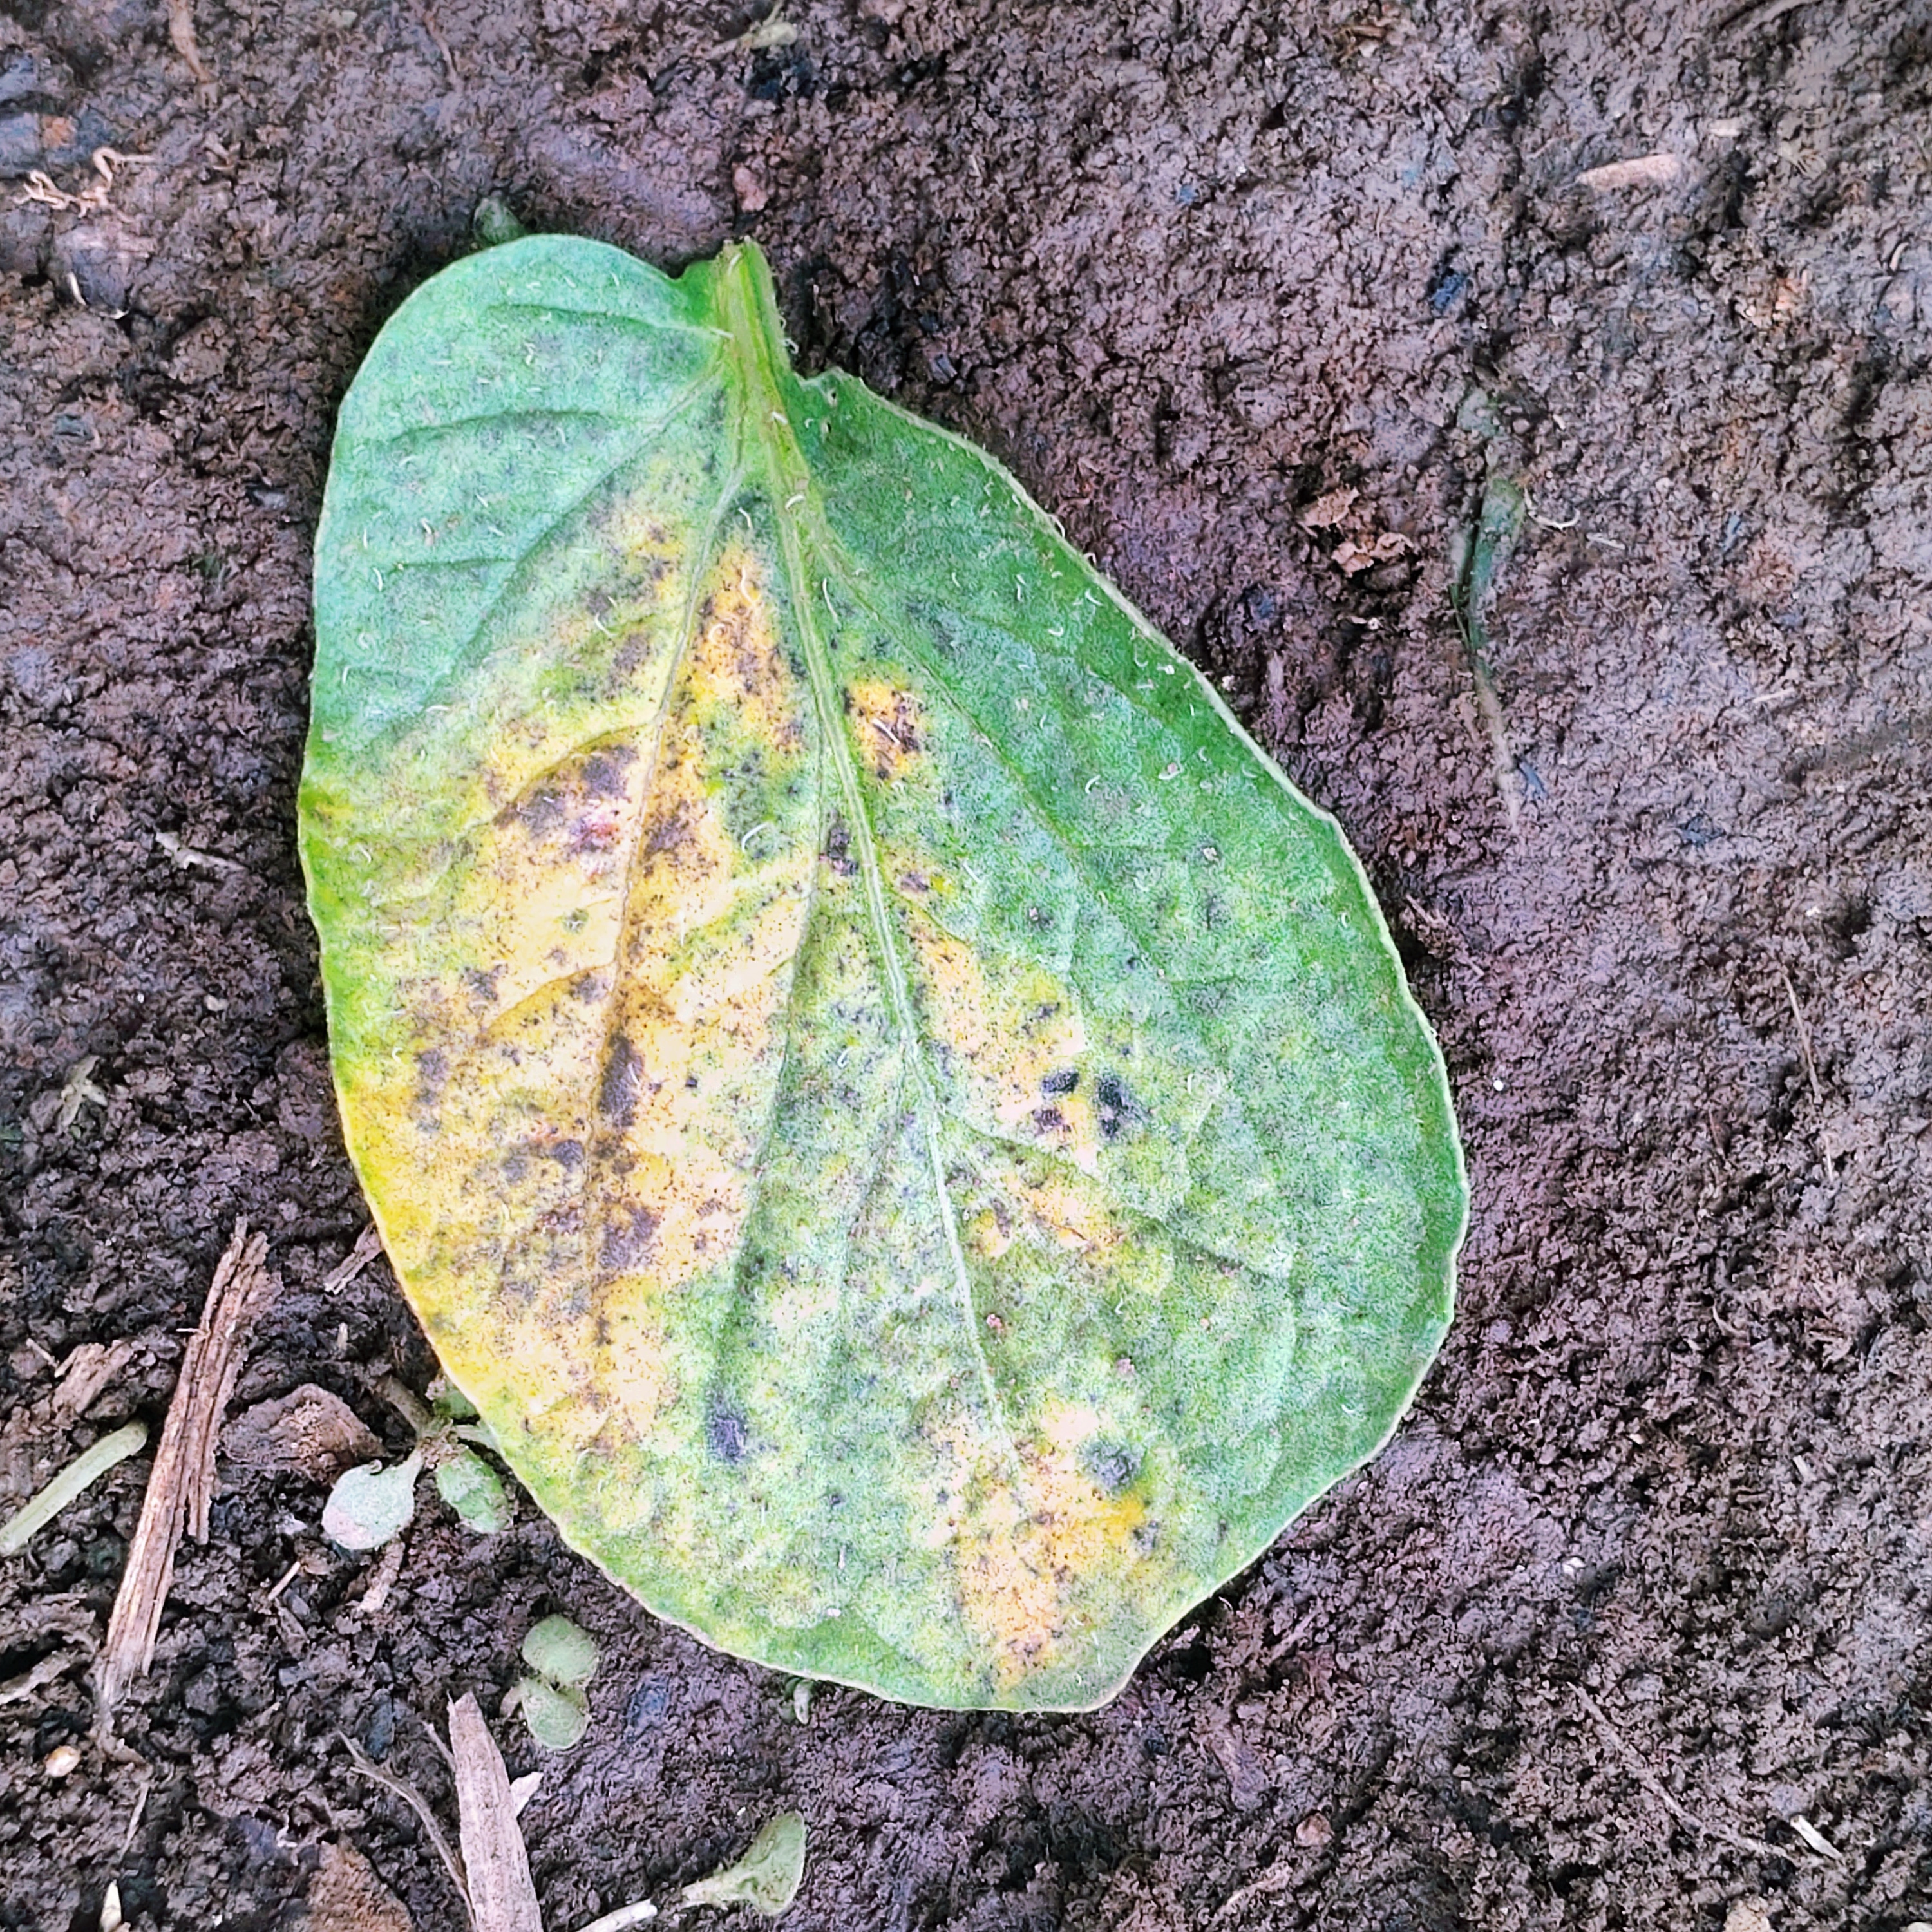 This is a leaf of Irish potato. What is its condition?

late blight
